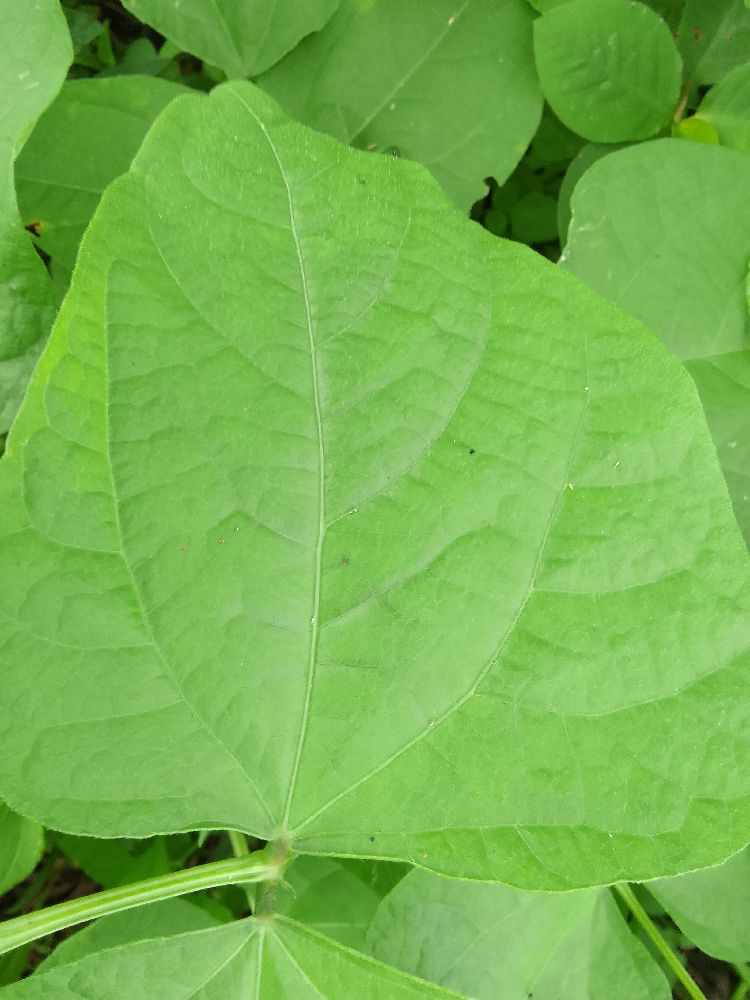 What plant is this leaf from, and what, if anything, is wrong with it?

common bean, healthy
